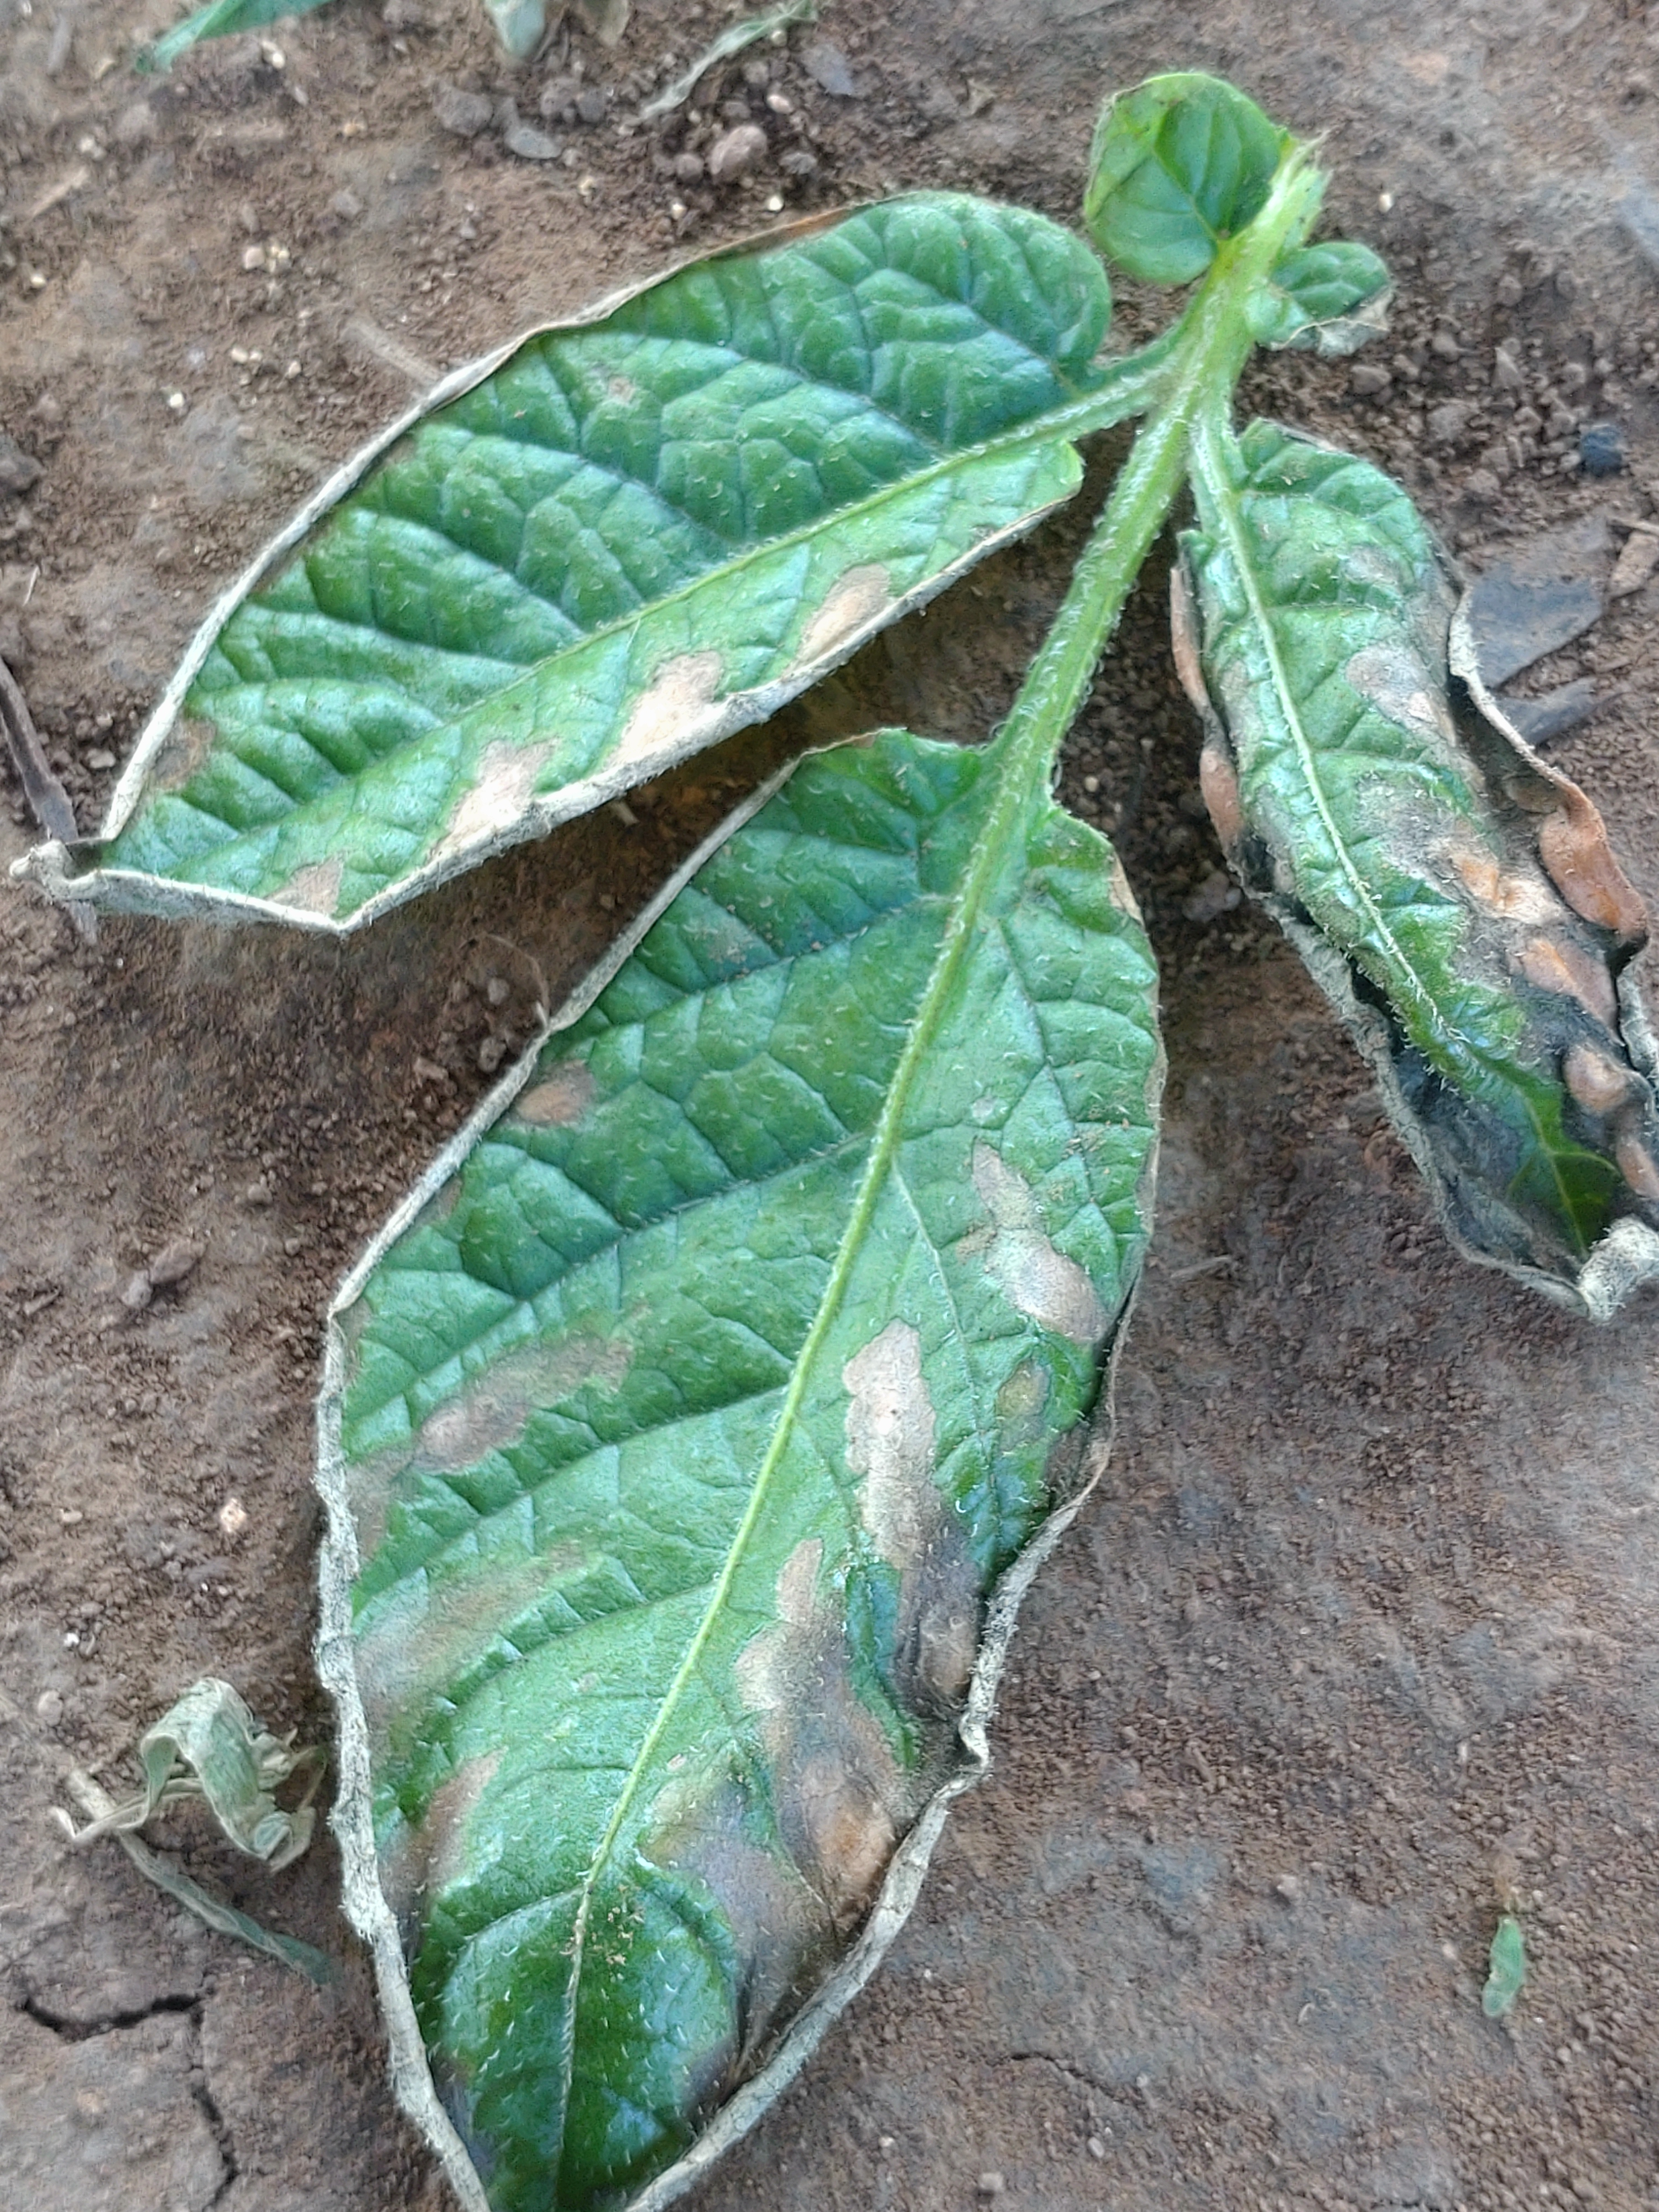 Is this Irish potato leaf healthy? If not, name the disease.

early blight
